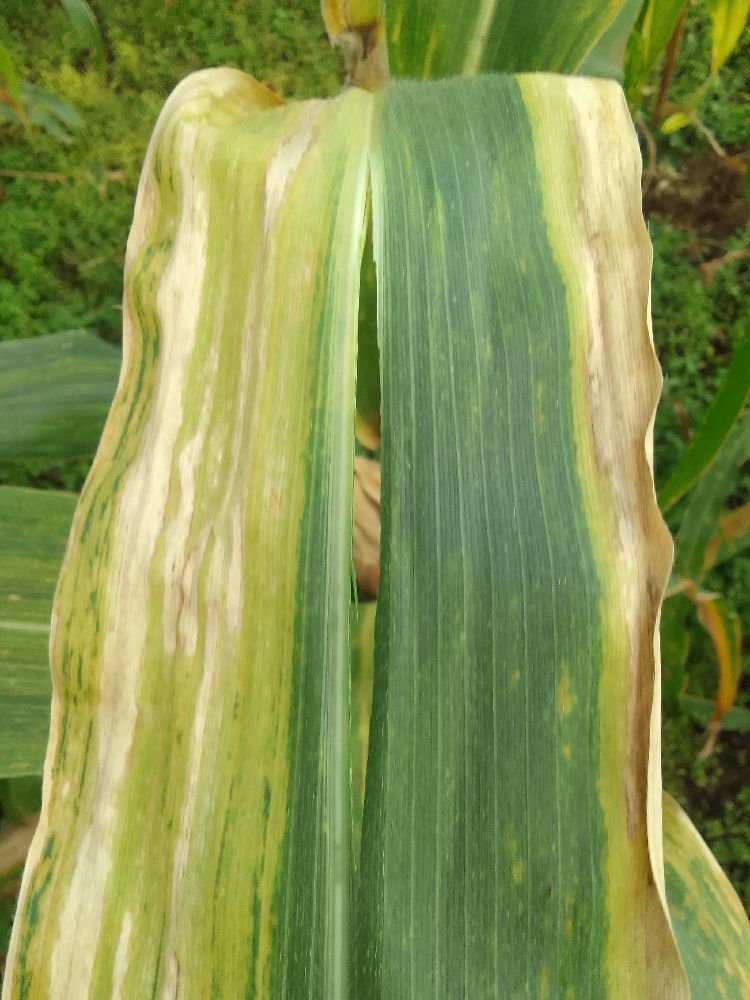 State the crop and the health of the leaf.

maize, maize lethal necrosis
